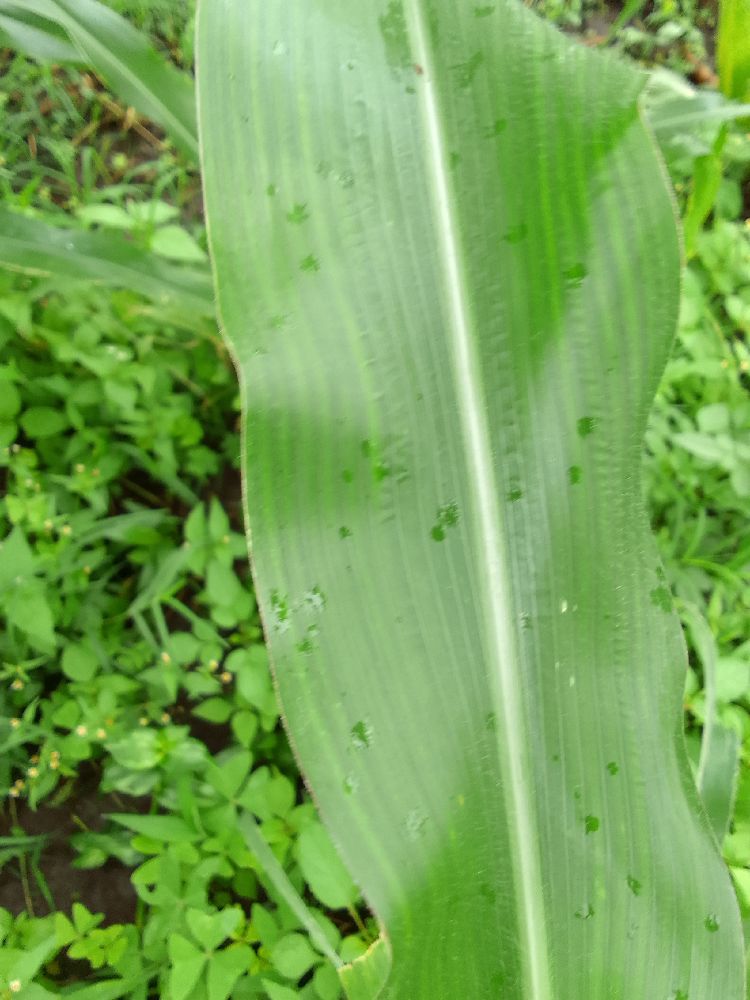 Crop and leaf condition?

maize, healthy
